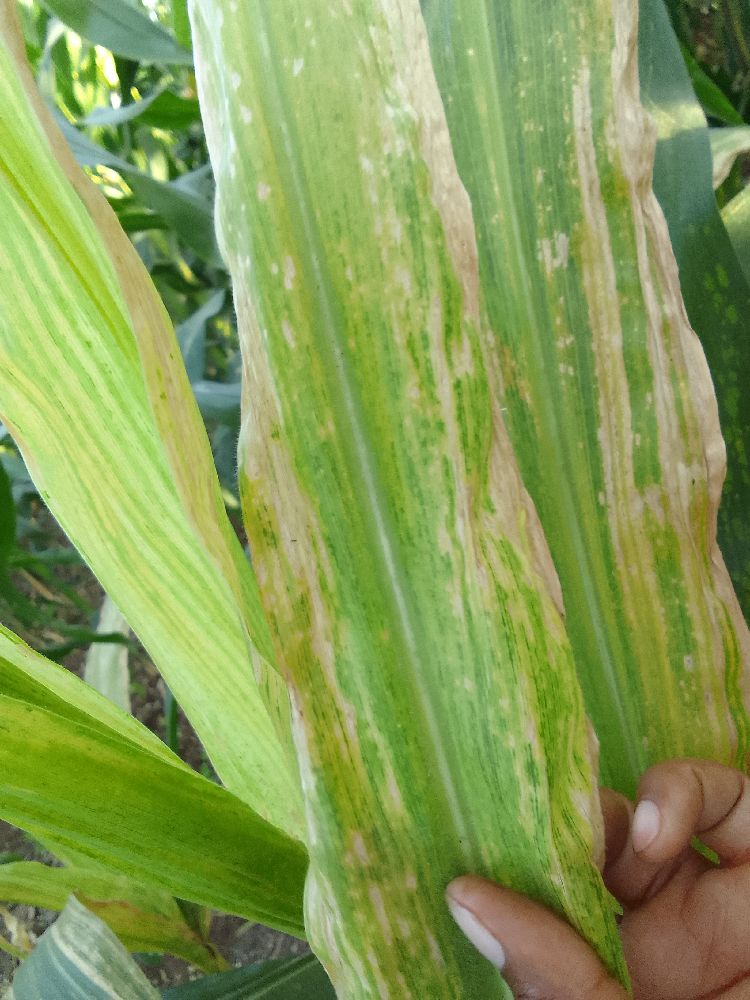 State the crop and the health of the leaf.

maize, maize lethal necrosis
